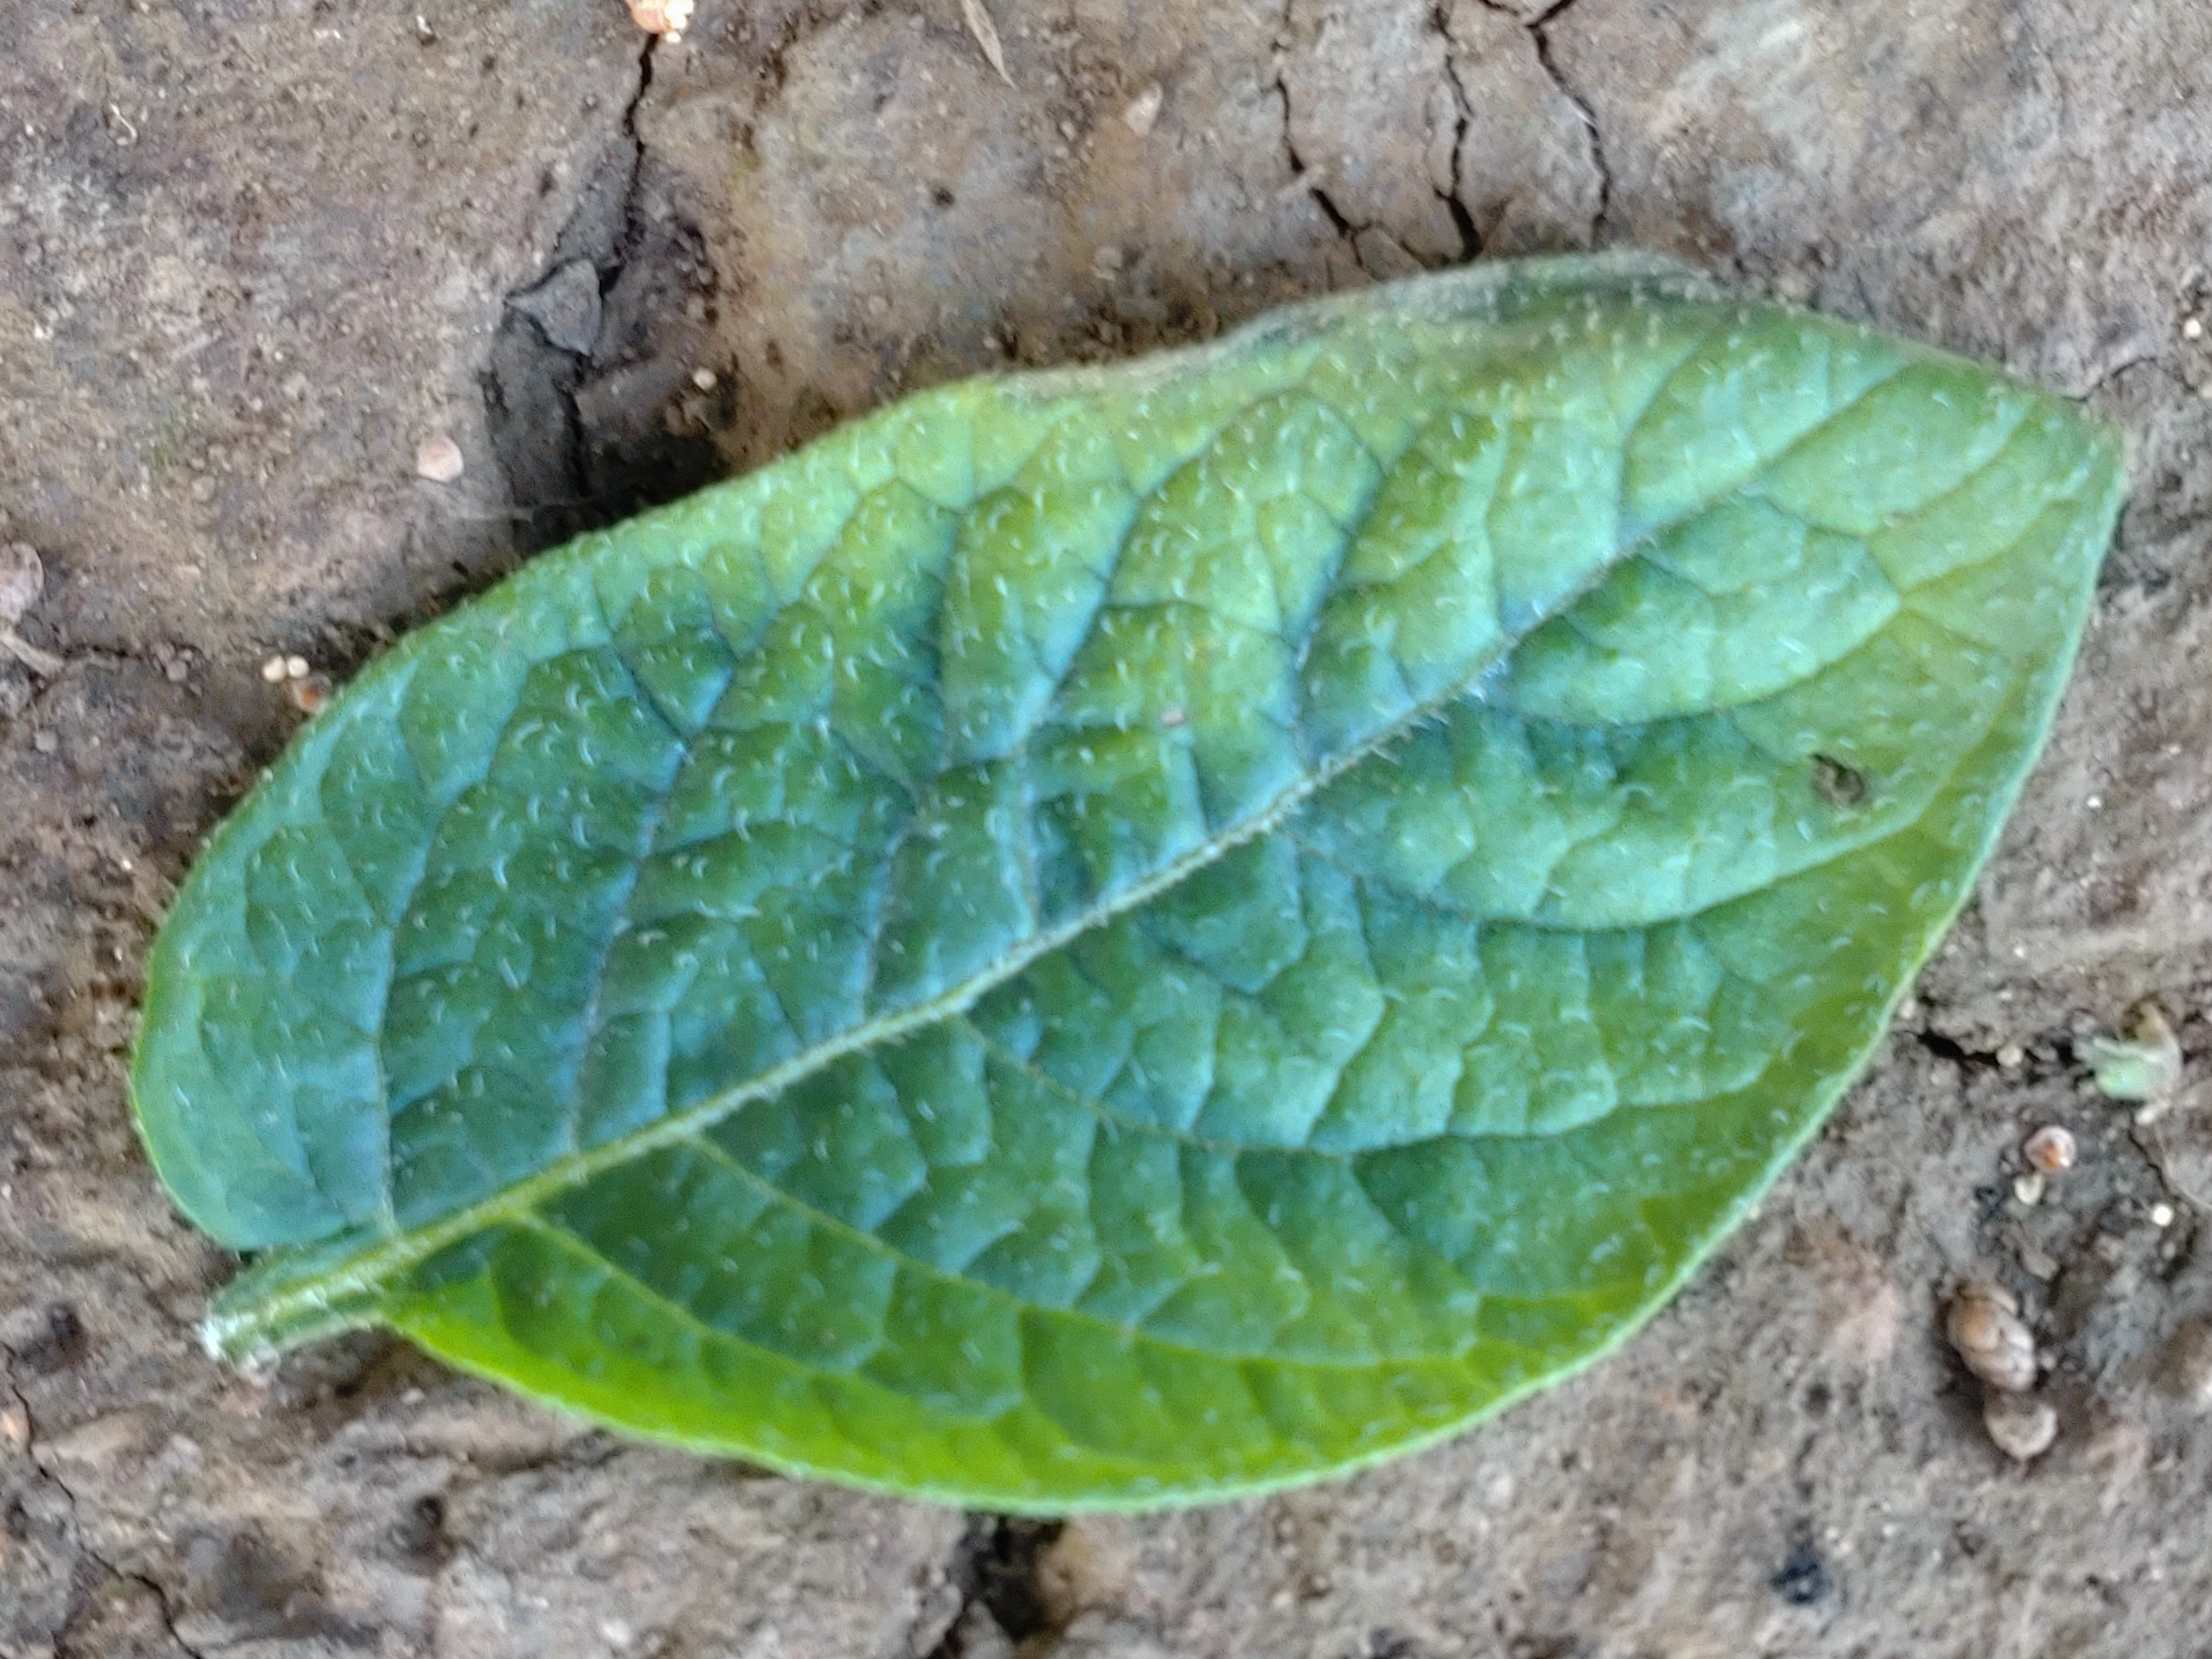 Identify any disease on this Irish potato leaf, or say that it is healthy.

early blight
